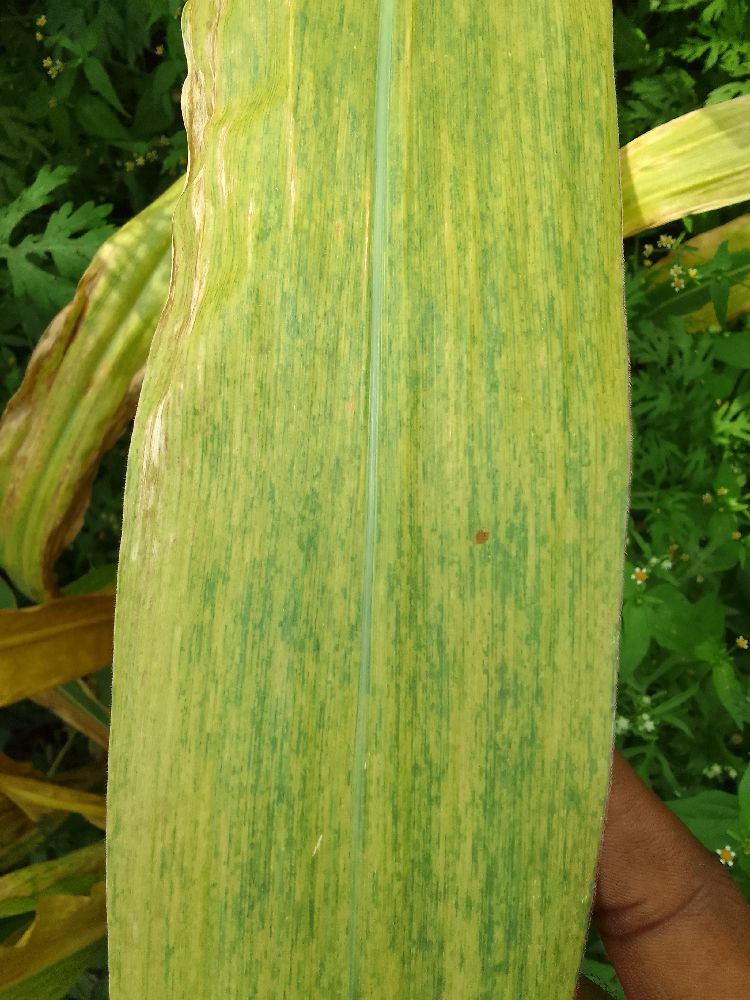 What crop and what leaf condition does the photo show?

maize, maize lethal necrosis
